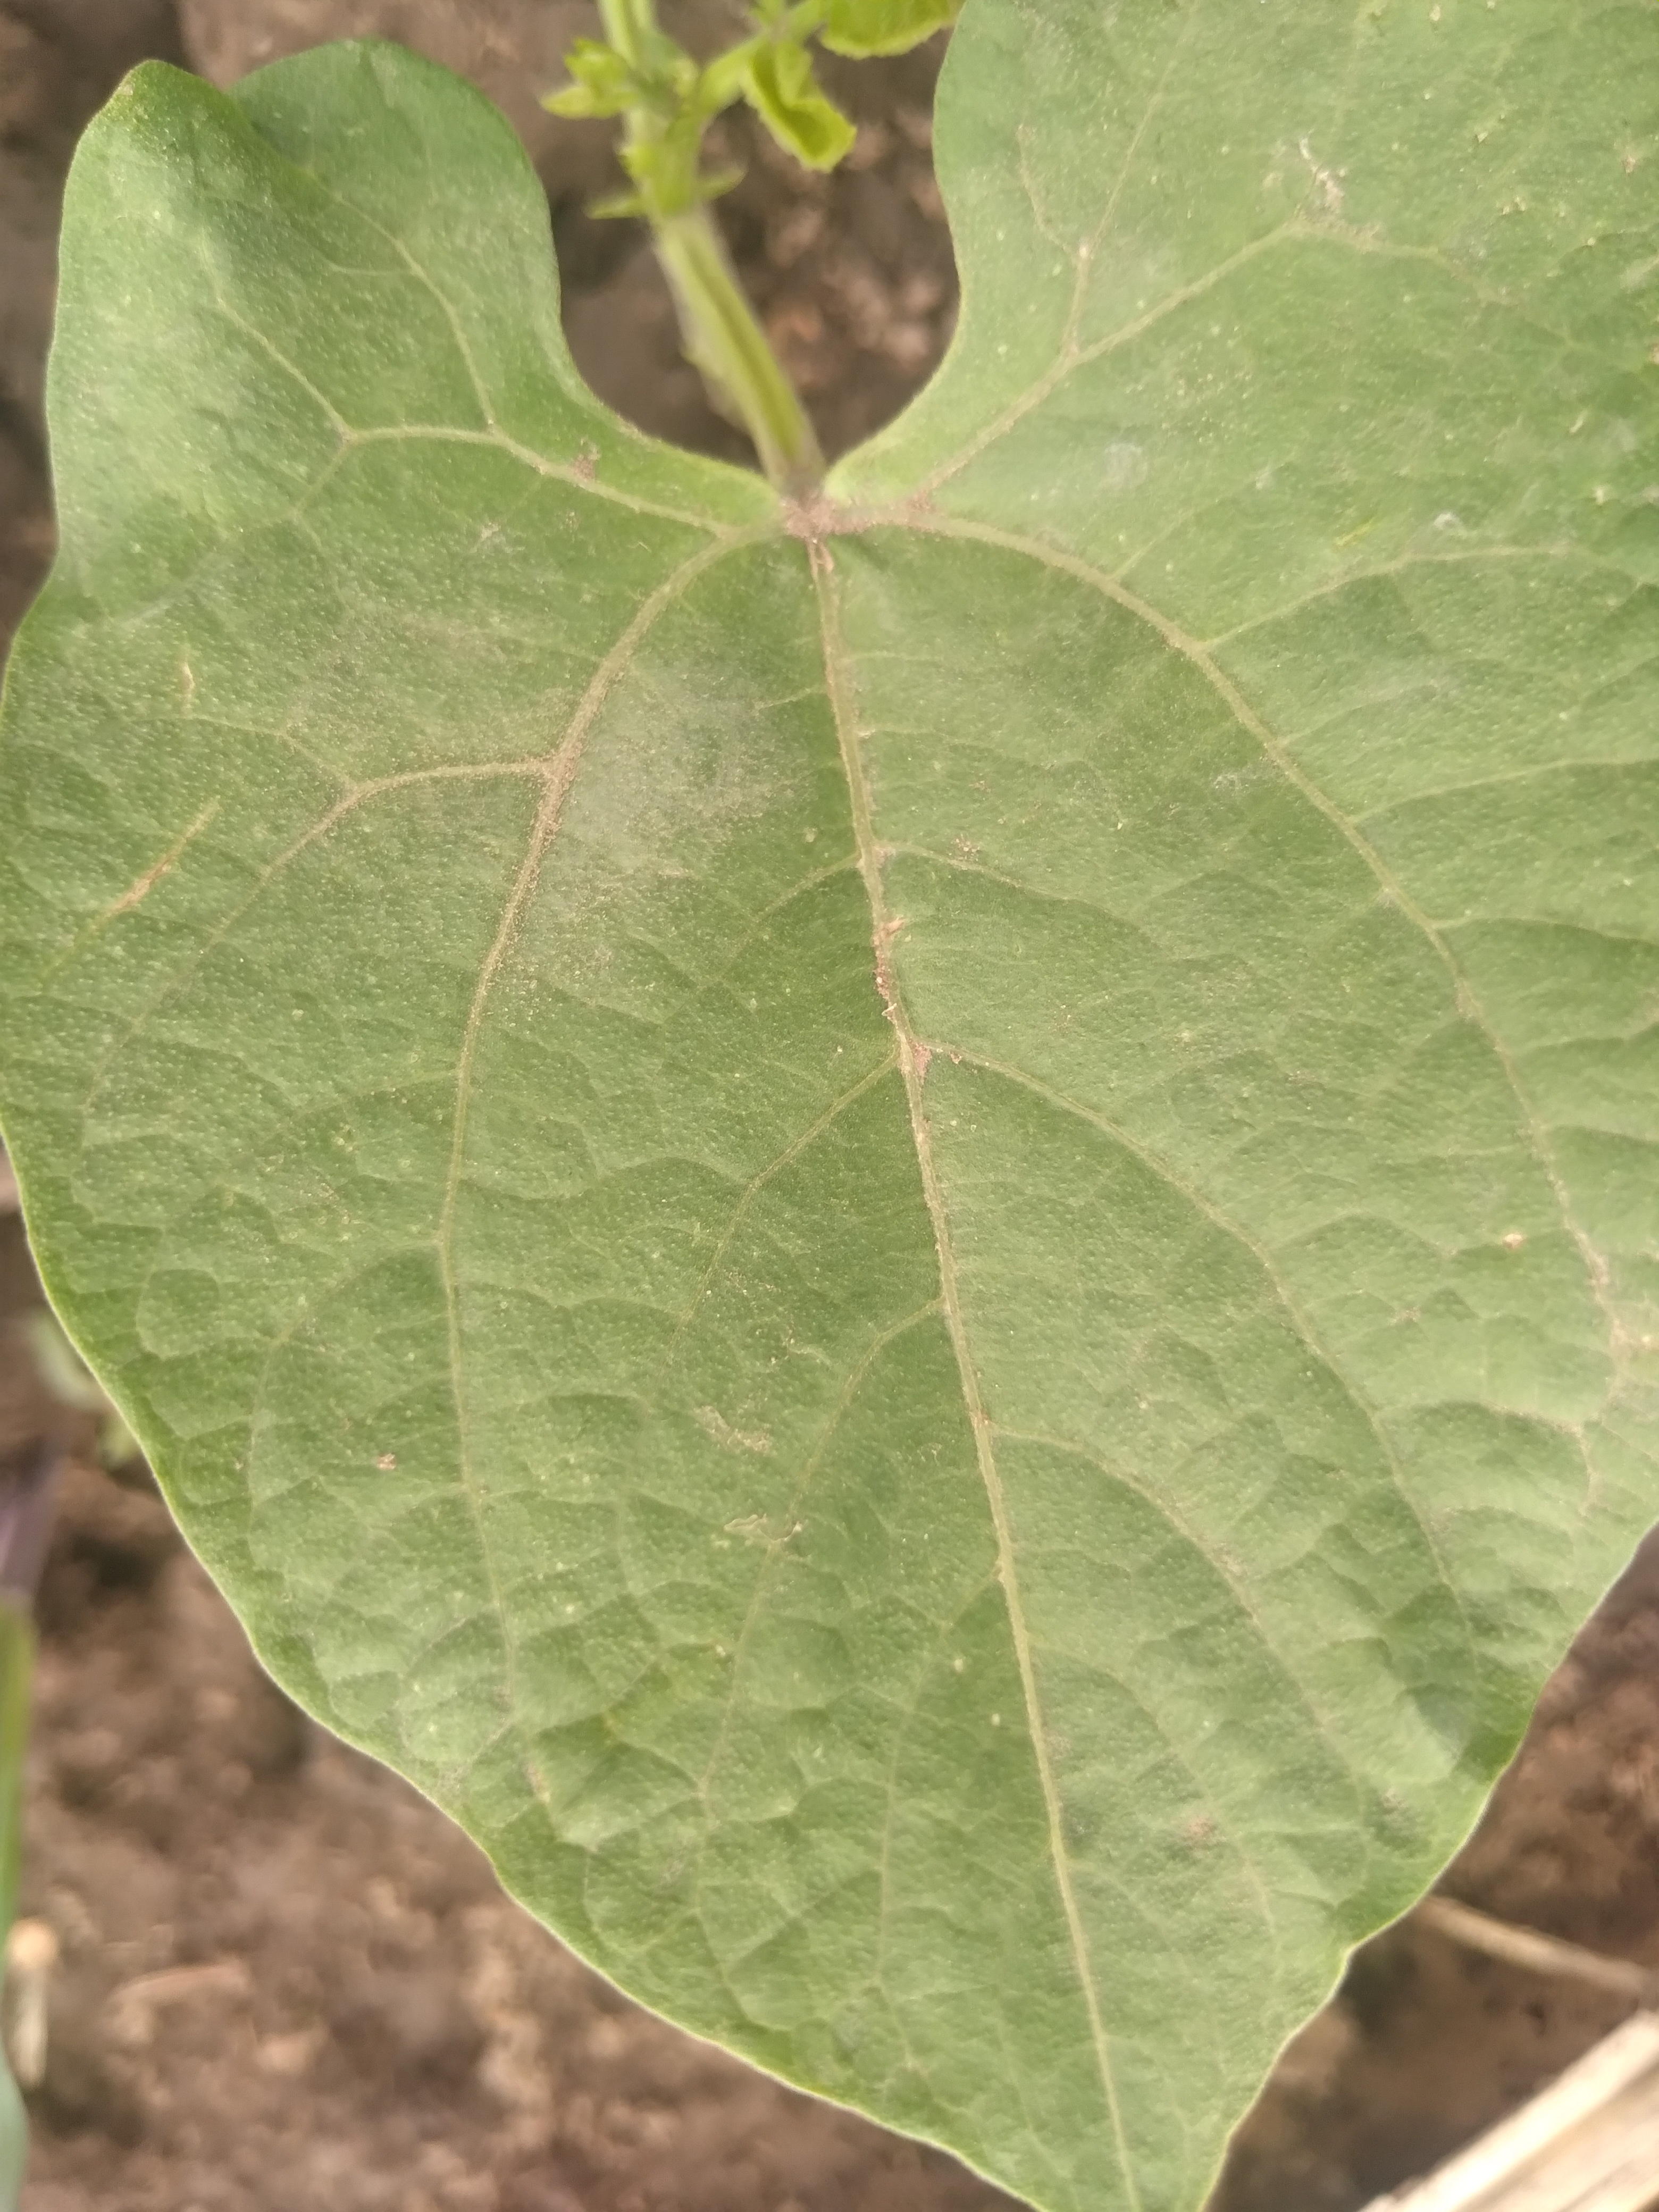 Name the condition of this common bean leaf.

healthy
